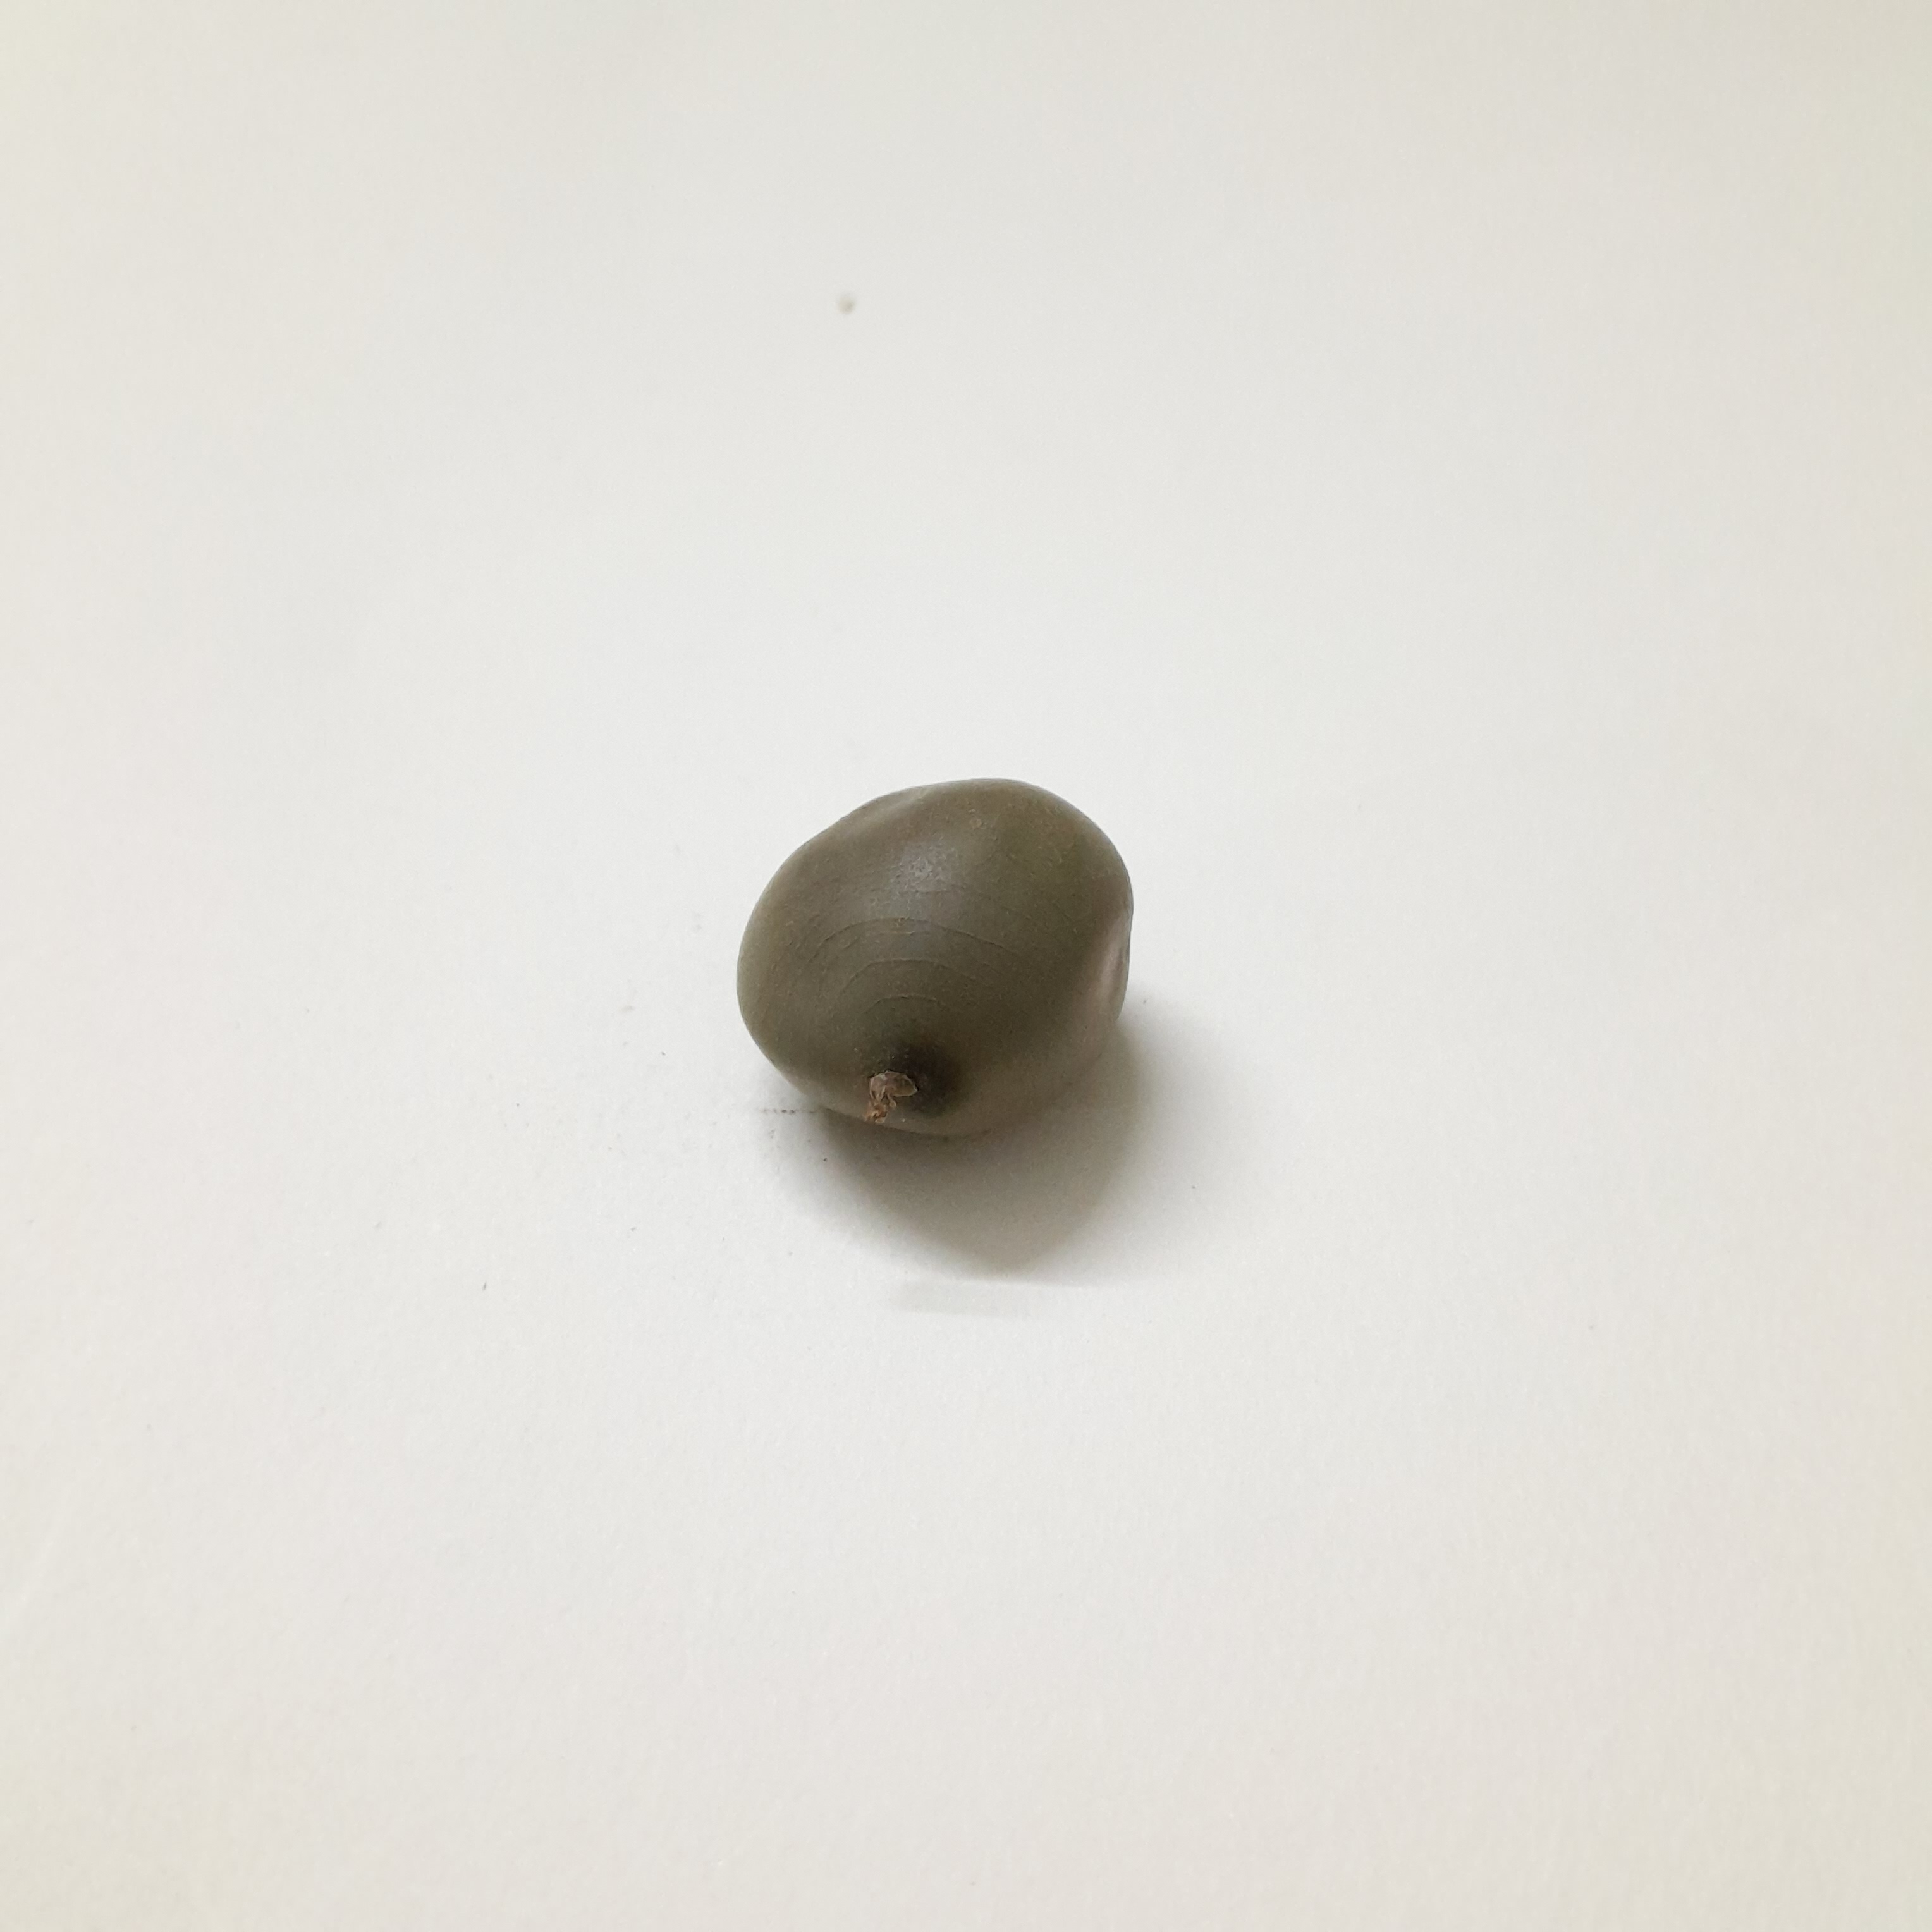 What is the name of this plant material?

sagargota
